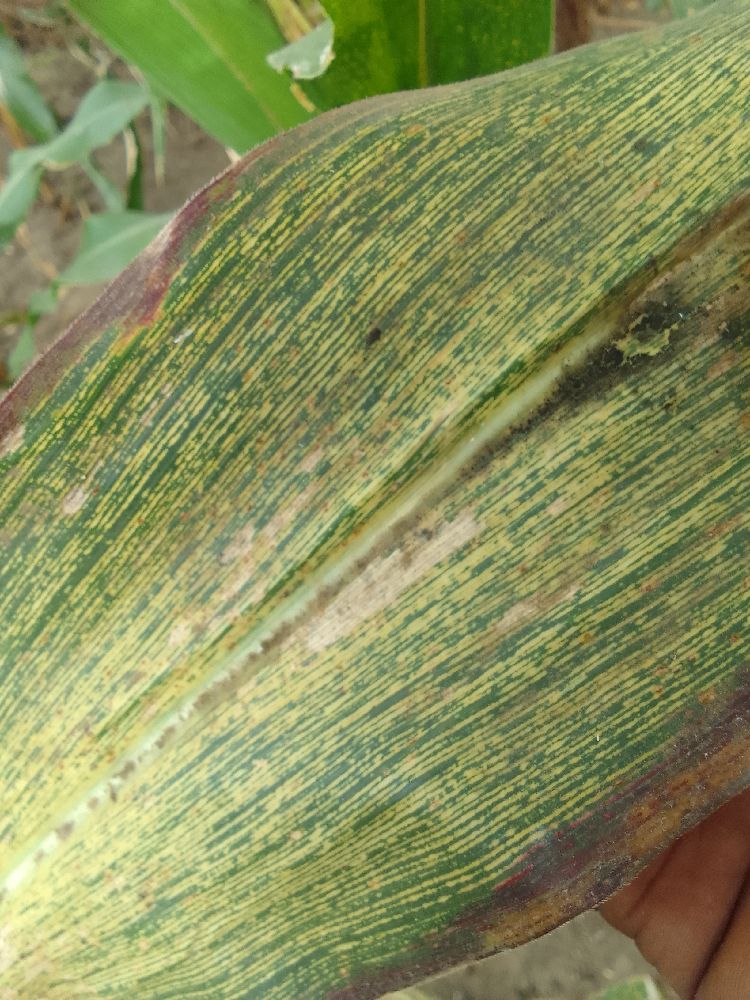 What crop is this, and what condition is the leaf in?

maize, maize streak virus
